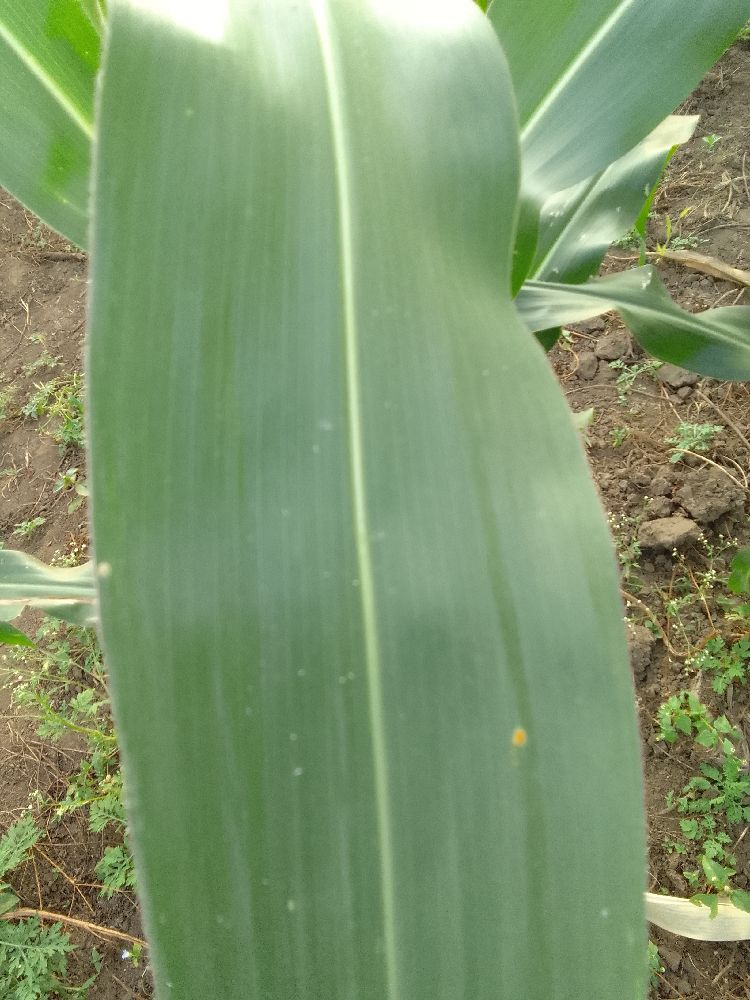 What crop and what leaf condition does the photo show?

maize, healthy
